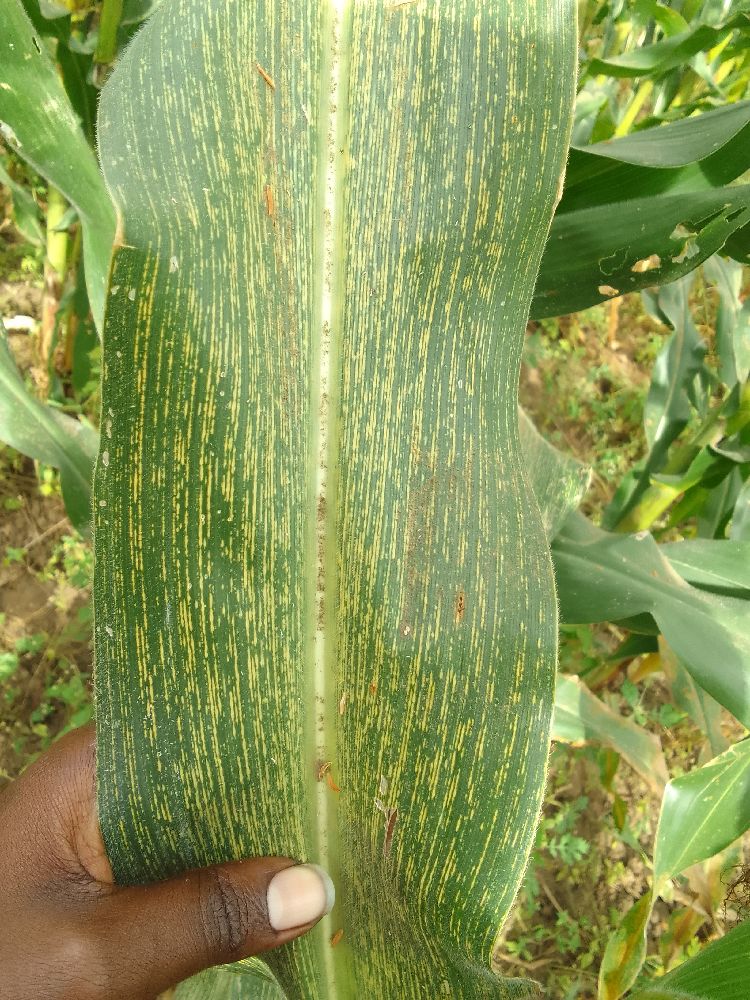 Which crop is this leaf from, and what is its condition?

maize, maize streak virus
